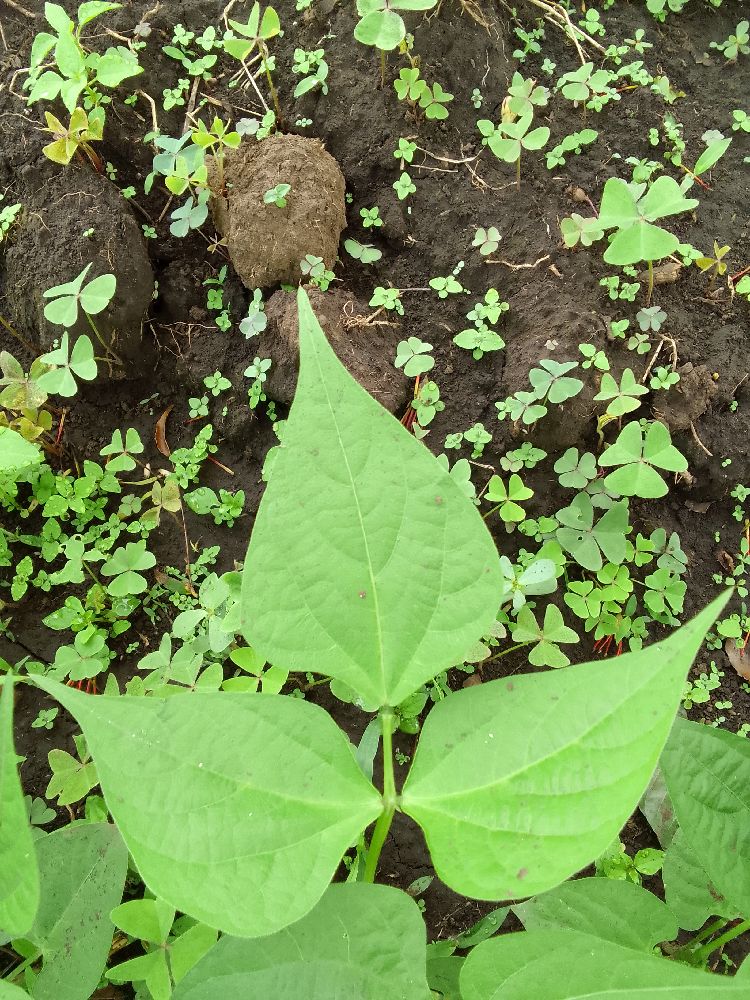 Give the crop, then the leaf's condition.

common bean, healthy
